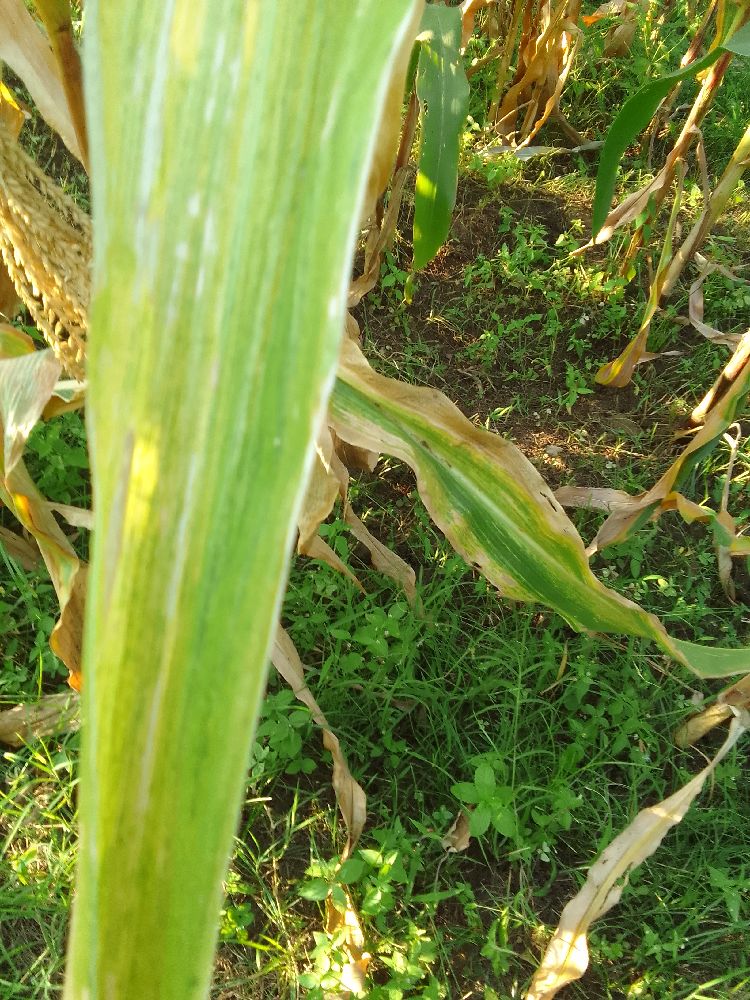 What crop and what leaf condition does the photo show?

maize, maize lethal necrosis
